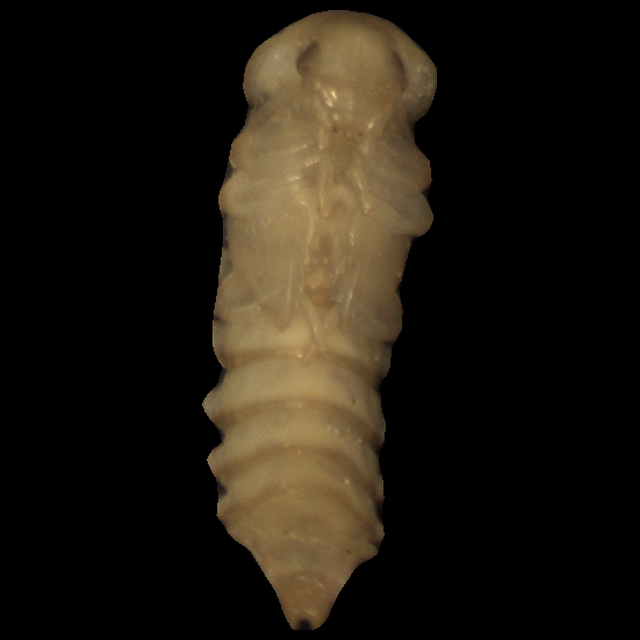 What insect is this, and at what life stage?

mealworm pupa
